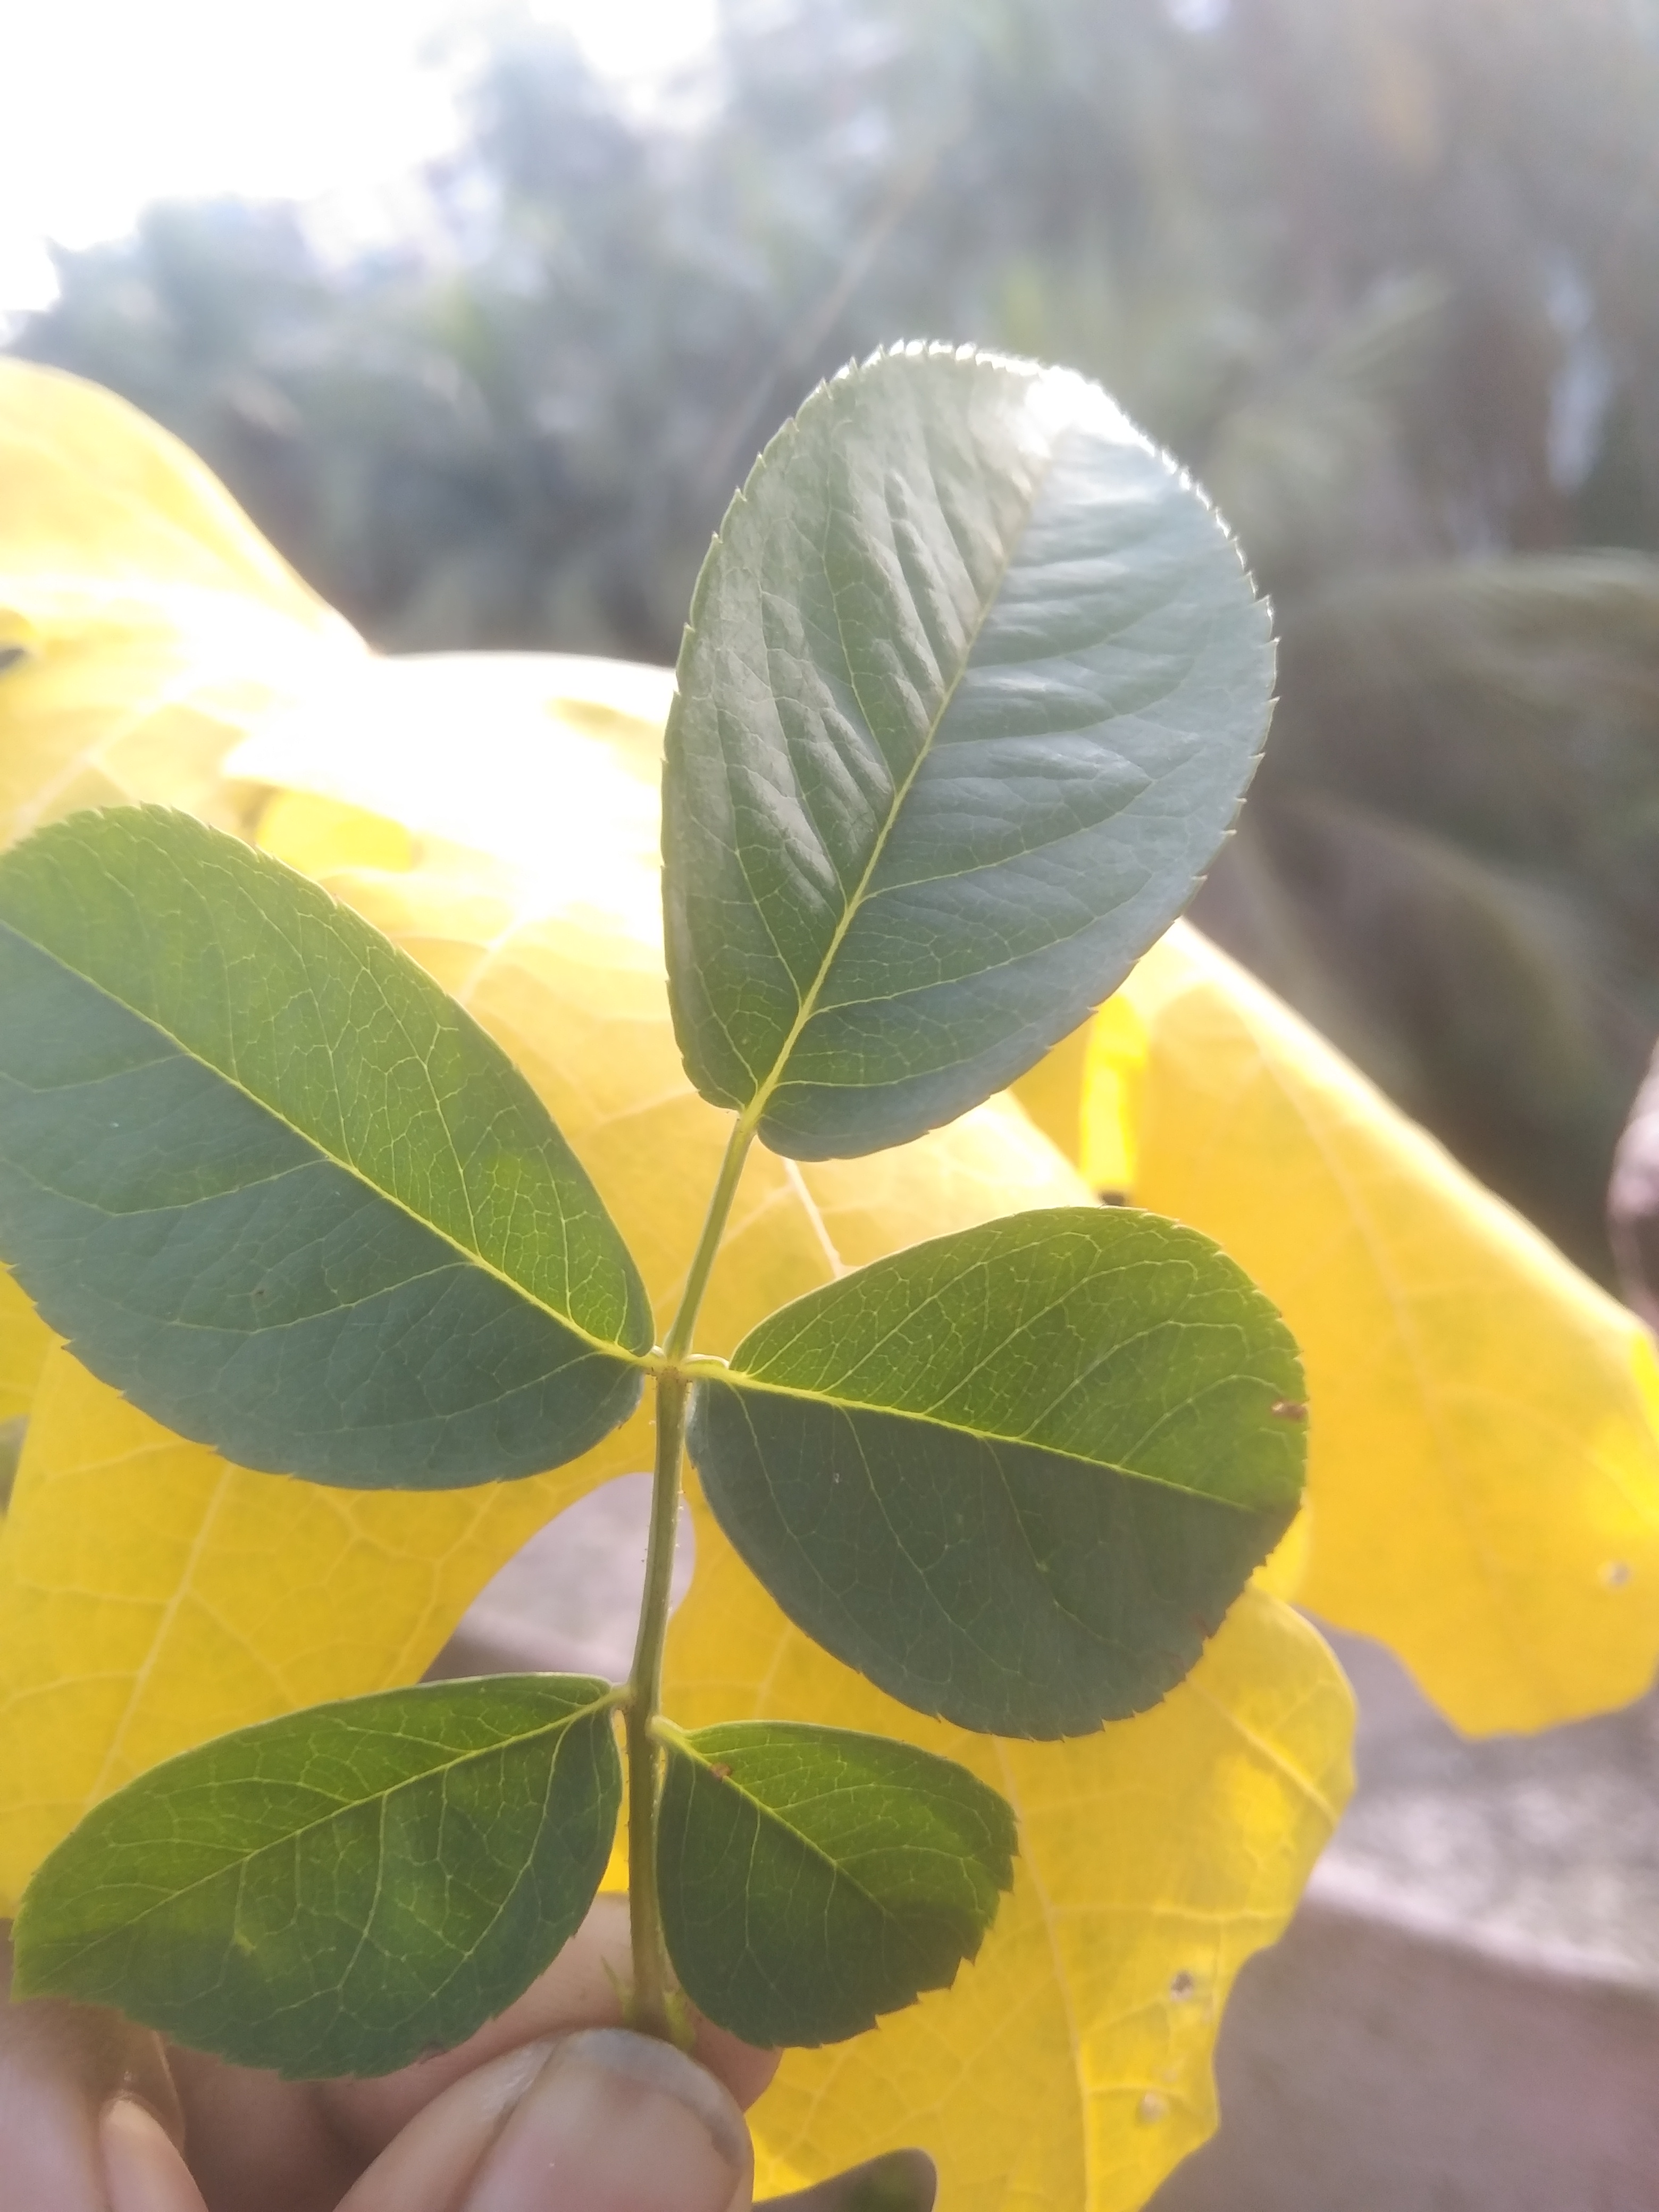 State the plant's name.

rose
